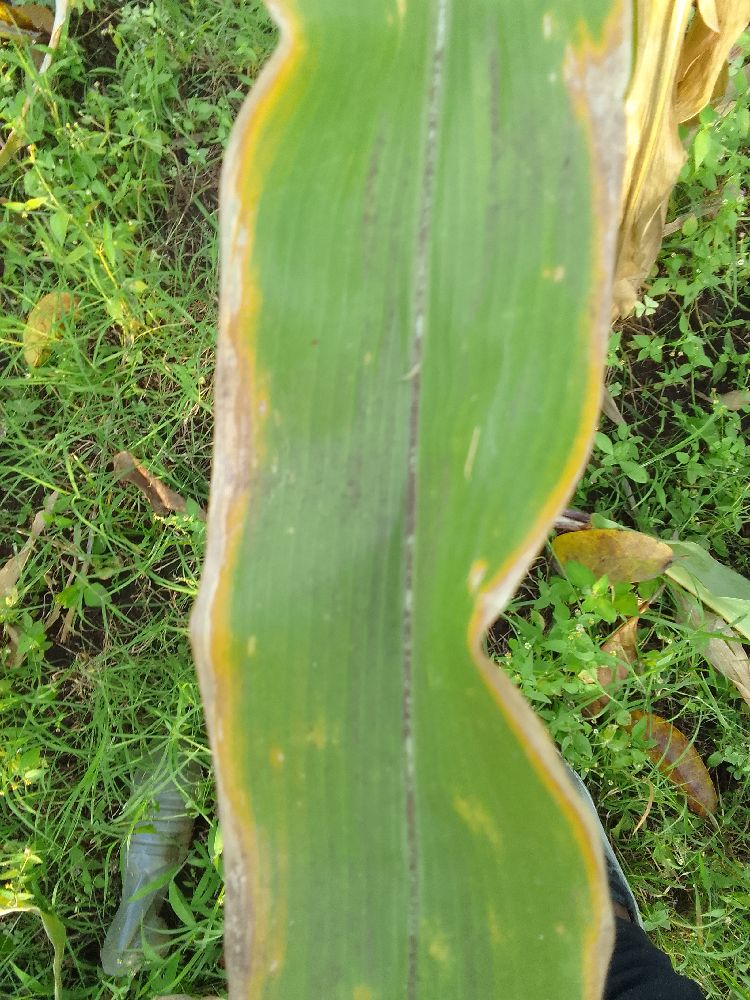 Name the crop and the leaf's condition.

maize, maize lethal necrosis
